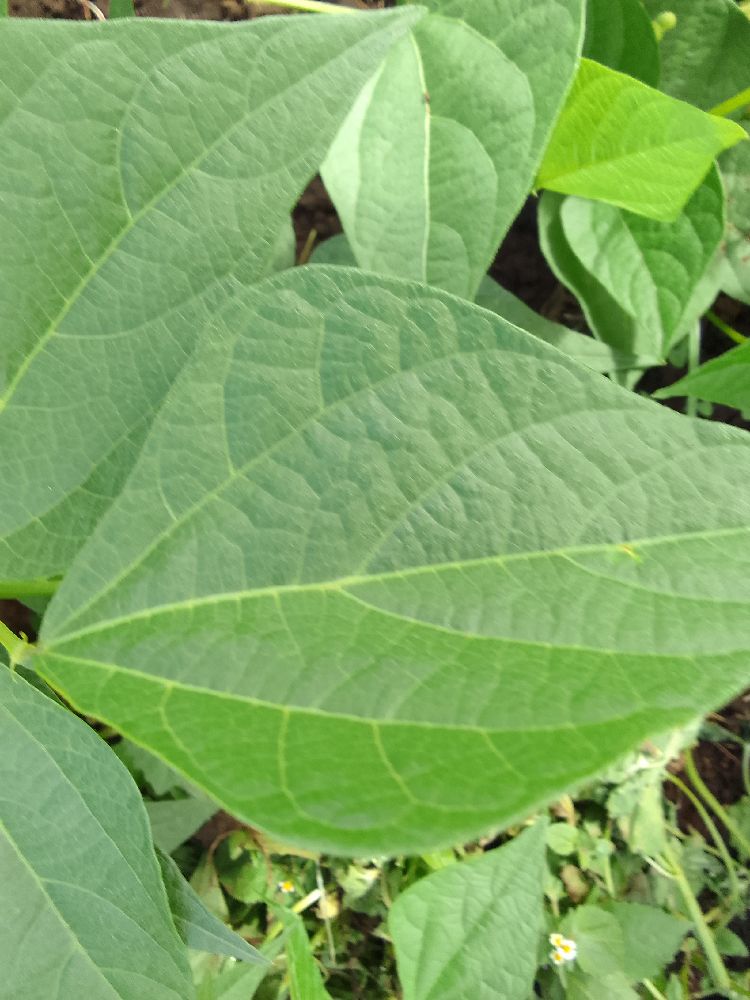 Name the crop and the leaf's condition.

common bean, healthy
